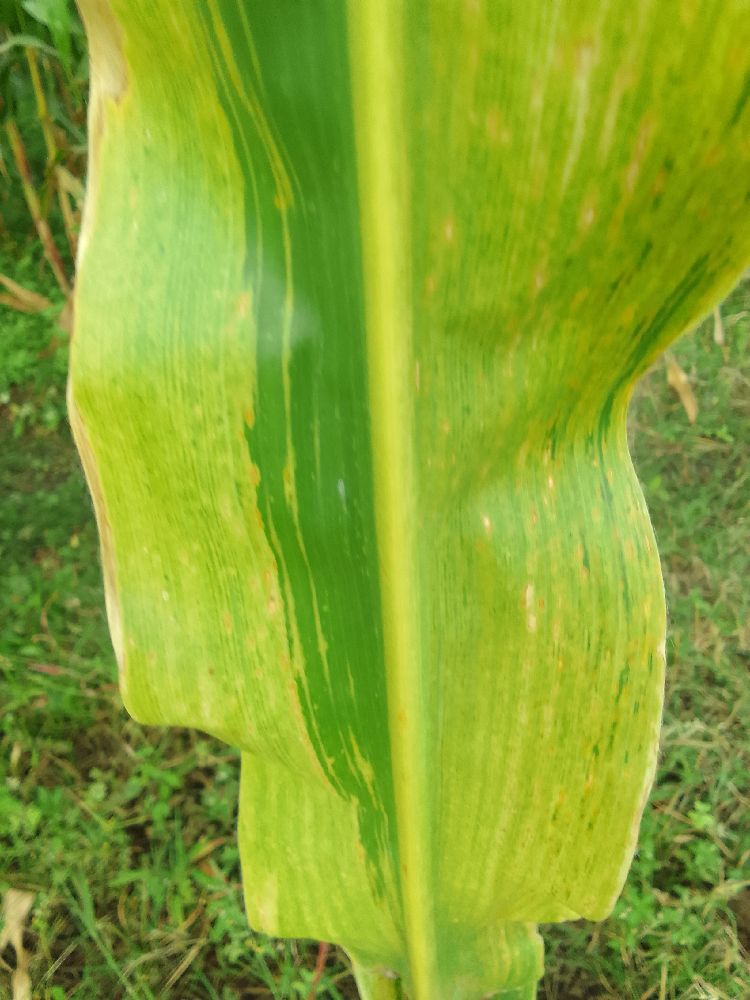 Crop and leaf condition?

maize, maize lethal necrosis
